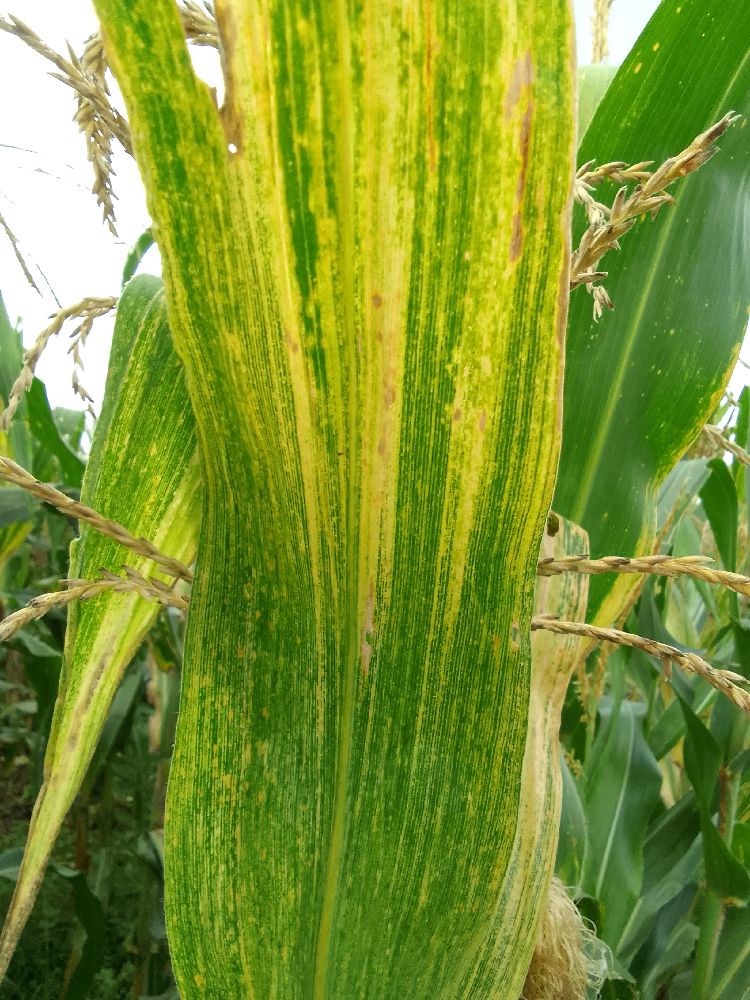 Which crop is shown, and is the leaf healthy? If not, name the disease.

maize, maize lethal necrosis
